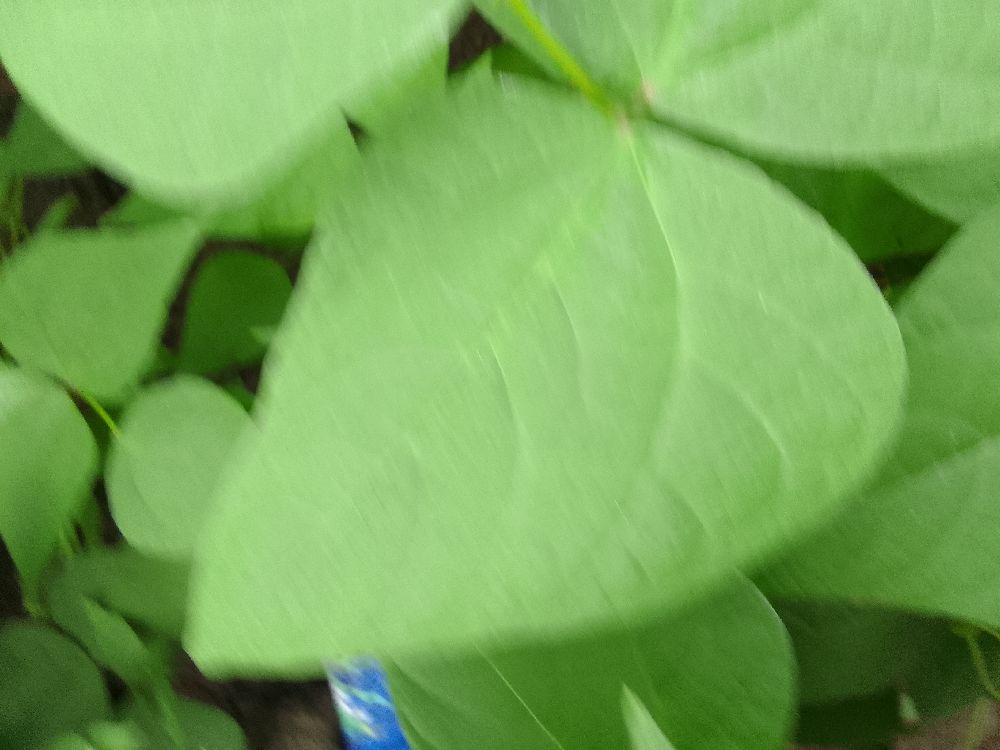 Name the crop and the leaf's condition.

common bean, healthy
